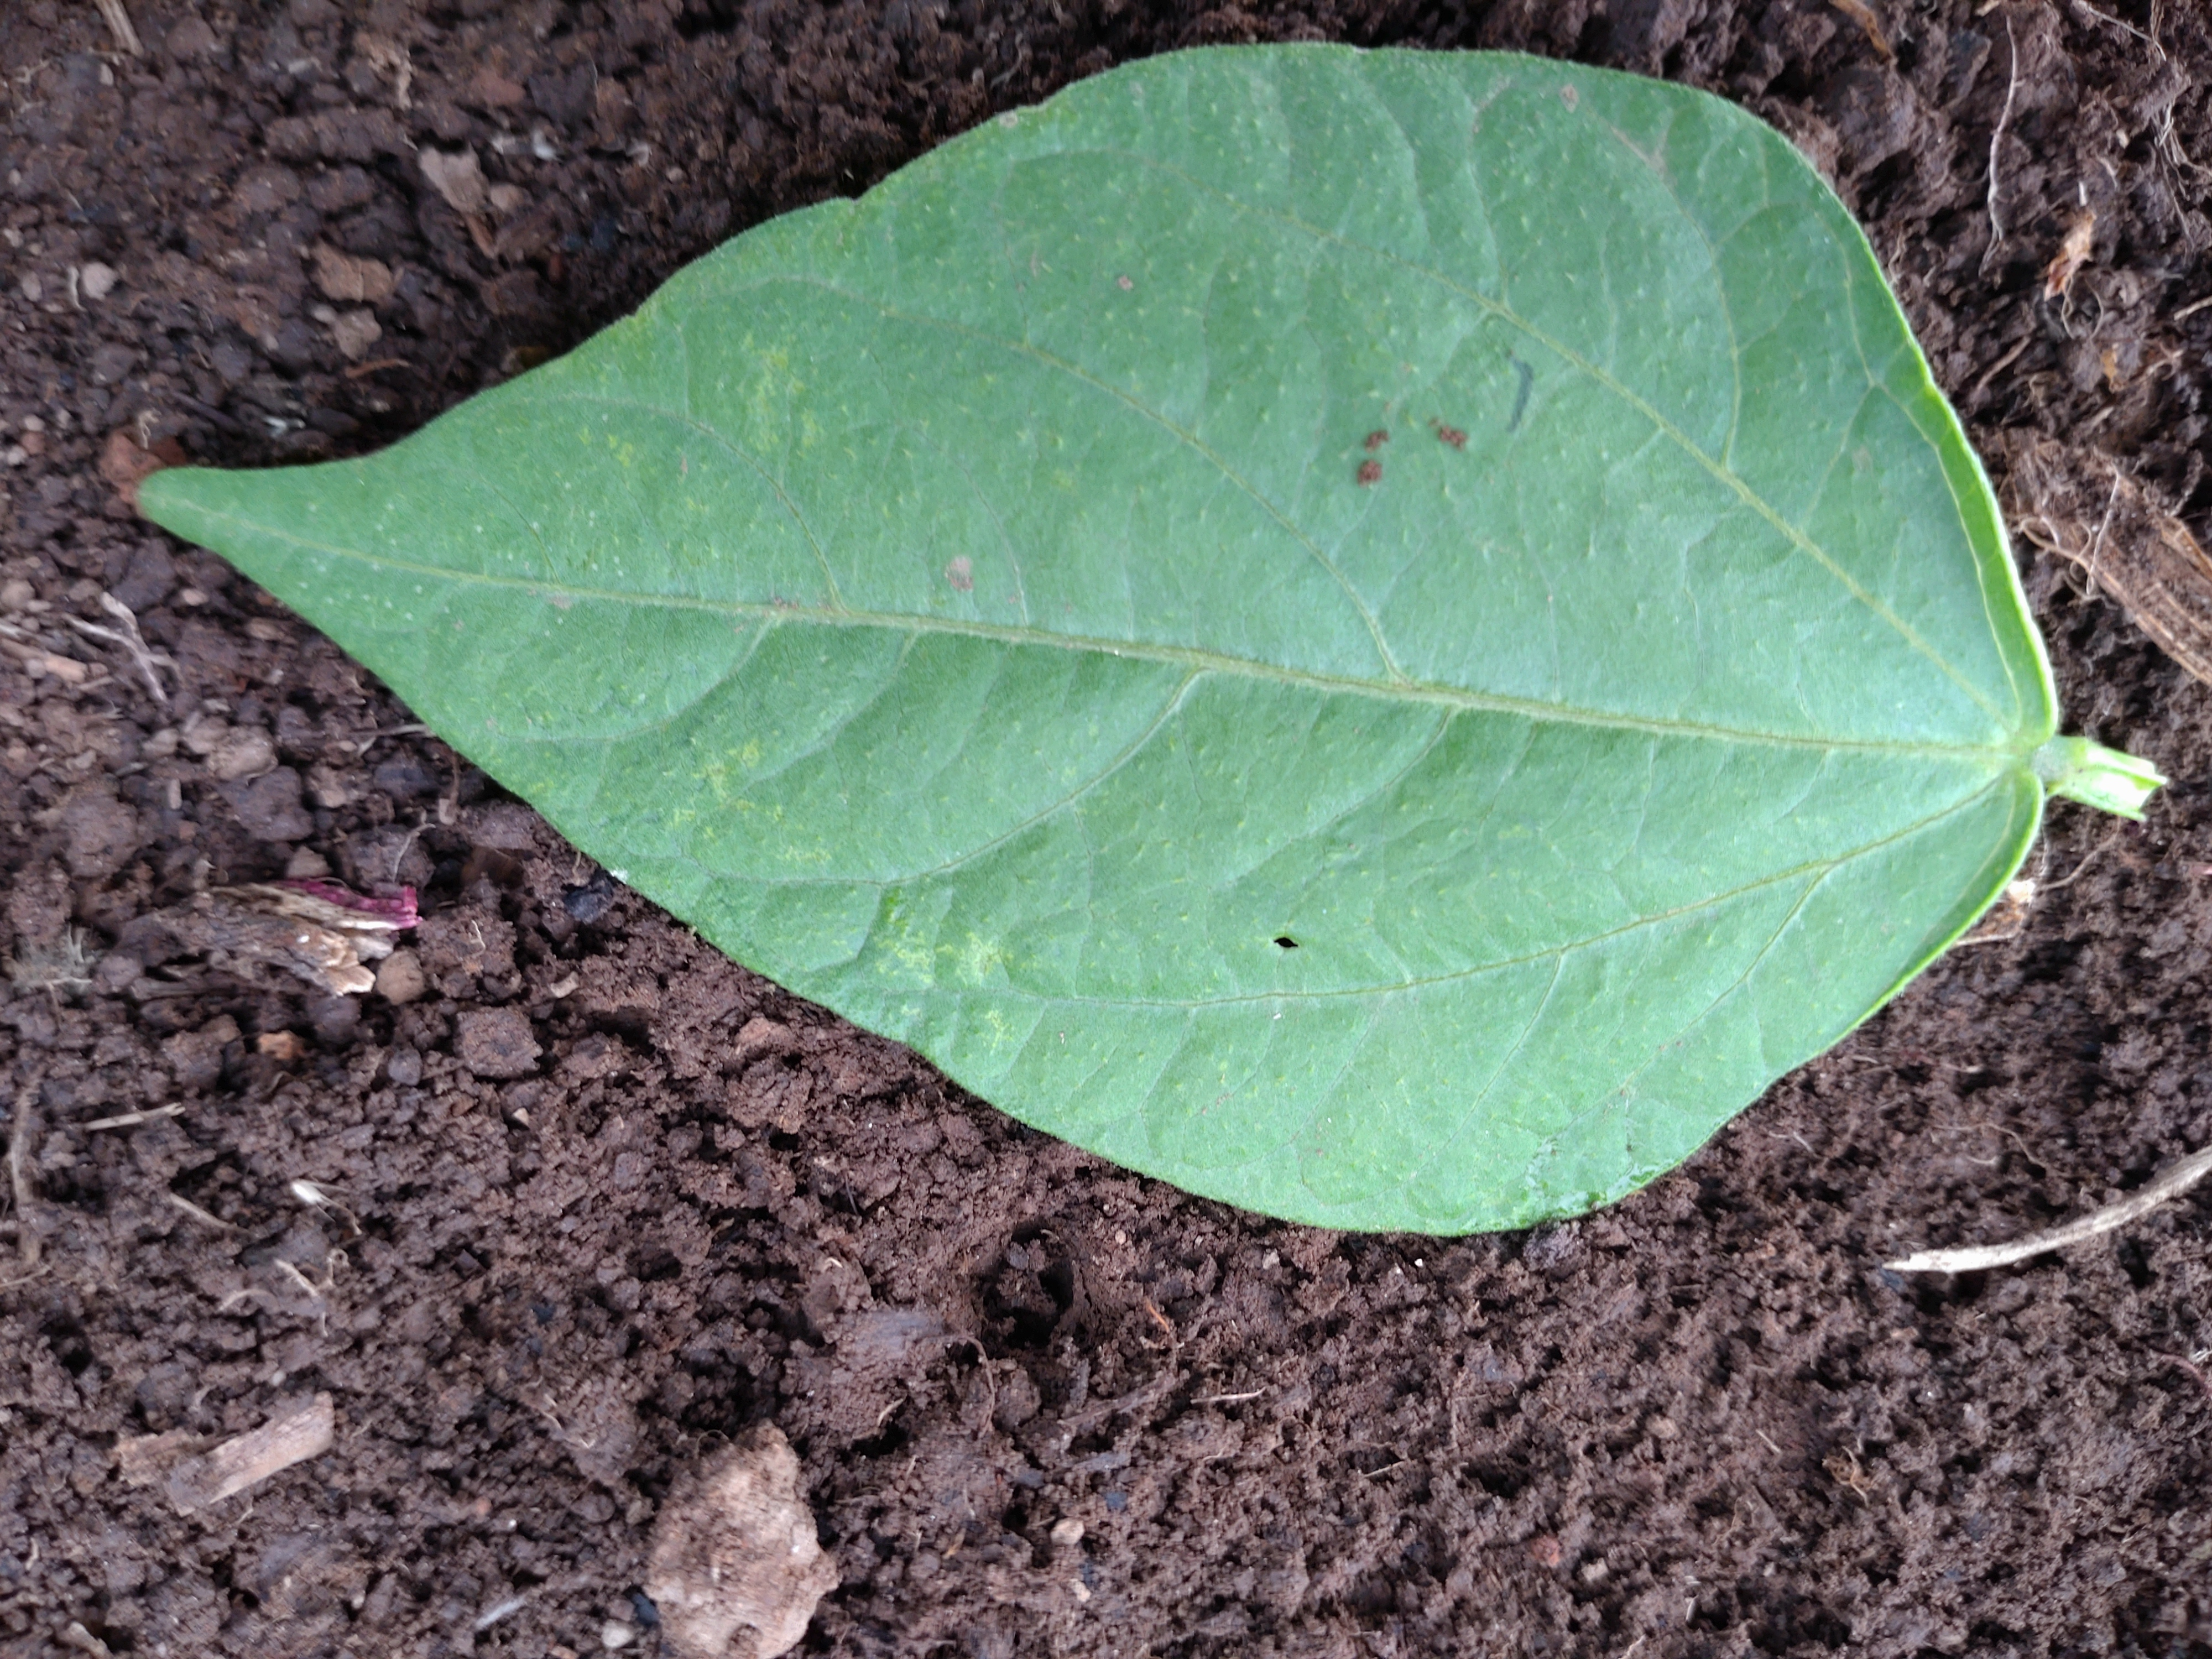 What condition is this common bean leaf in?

healthy
